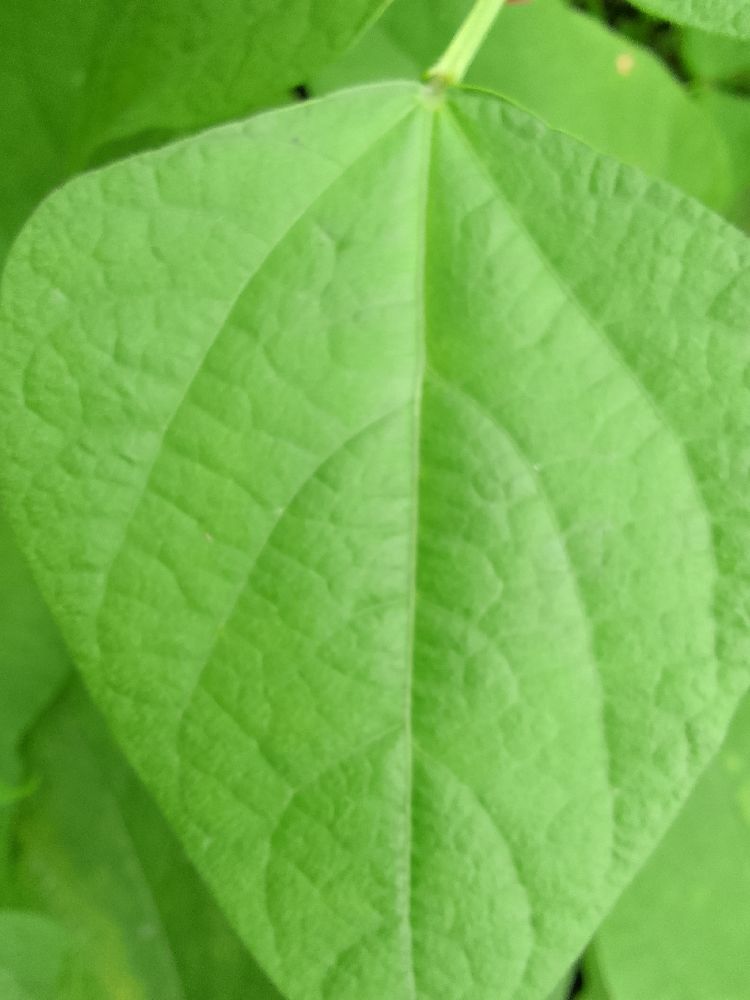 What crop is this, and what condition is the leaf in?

common bean, healthy
